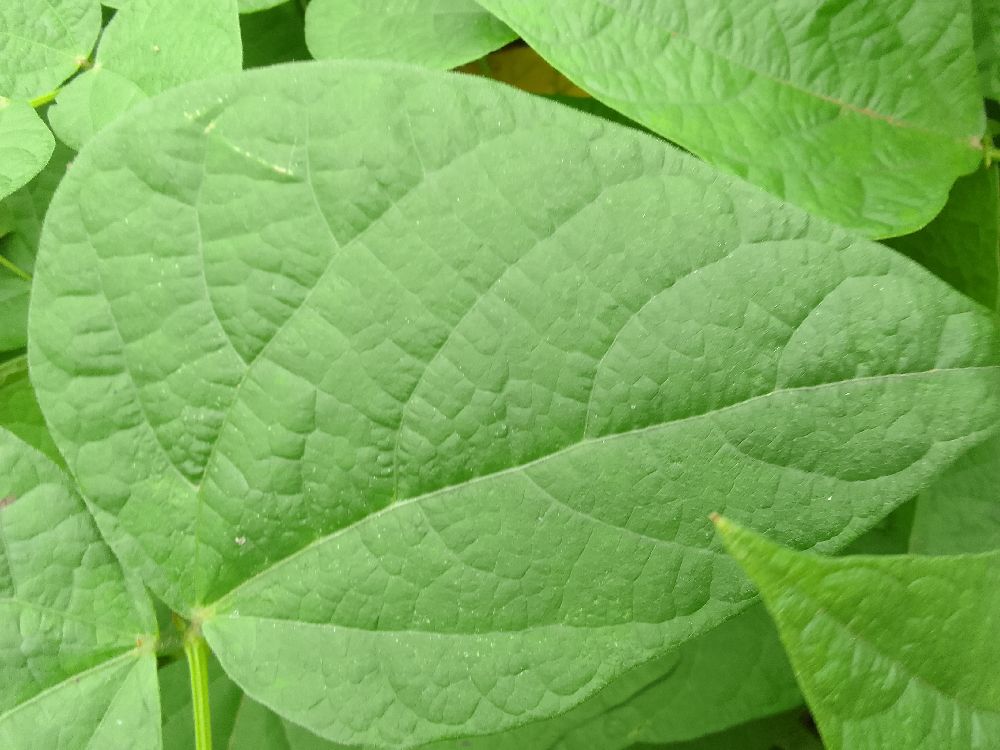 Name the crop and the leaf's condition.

common bean, healthy
